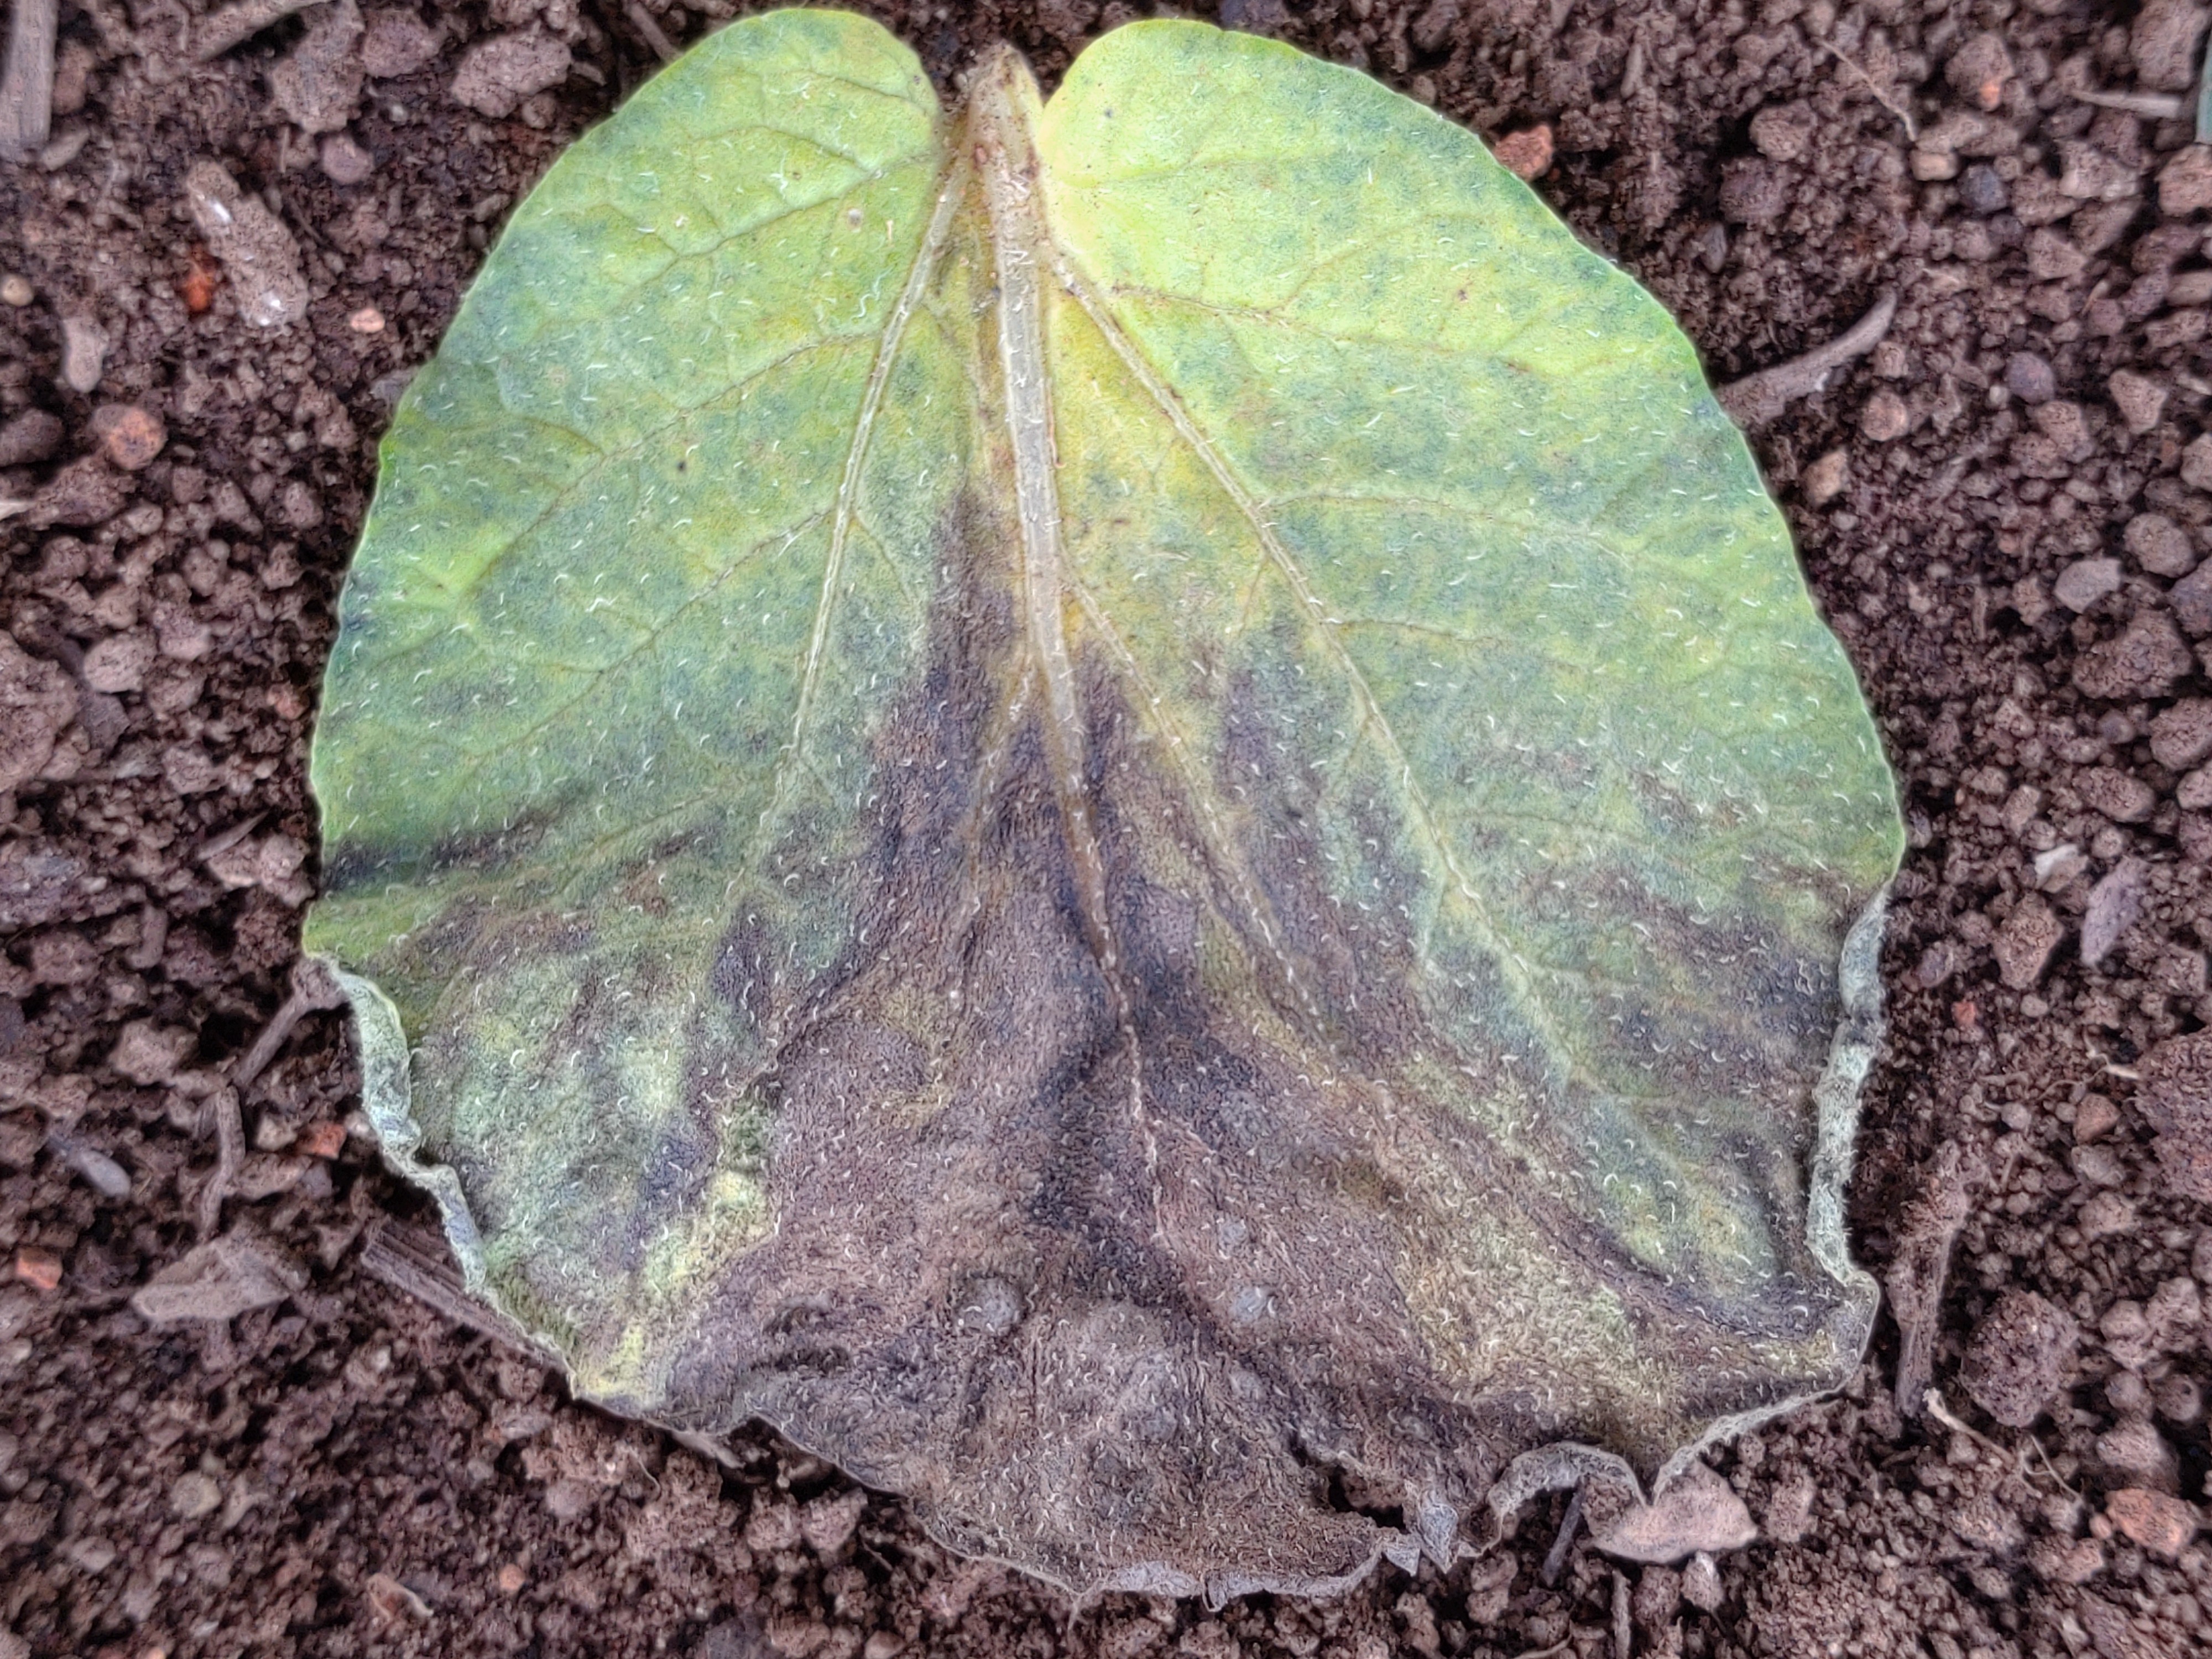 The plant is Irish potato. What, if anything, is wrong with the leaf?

late blight
